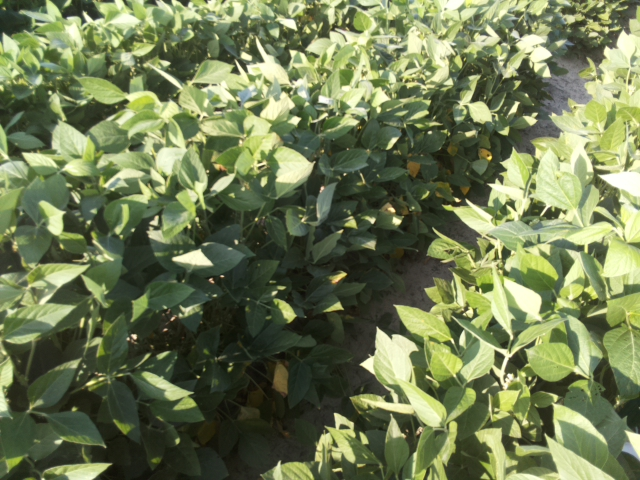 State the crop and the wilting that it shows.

soybean, leaflets folding inward at secondary pulvinus with no turgor loss in leaflets or petioles
